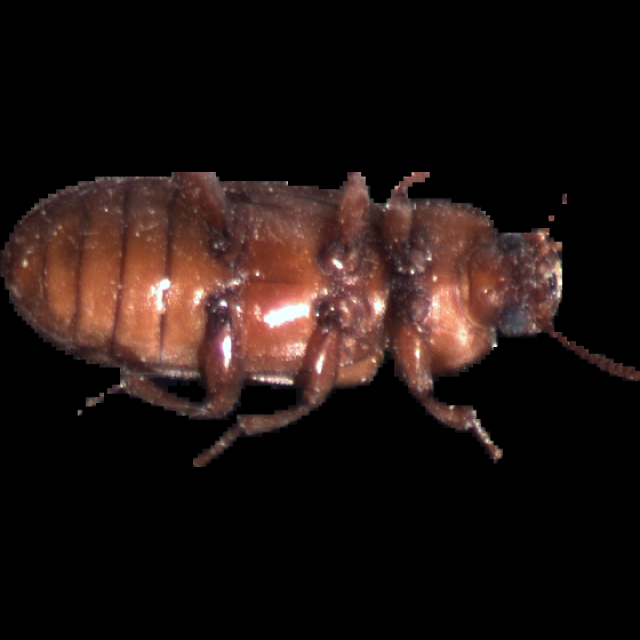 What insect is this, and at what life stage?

mealworm beetle
